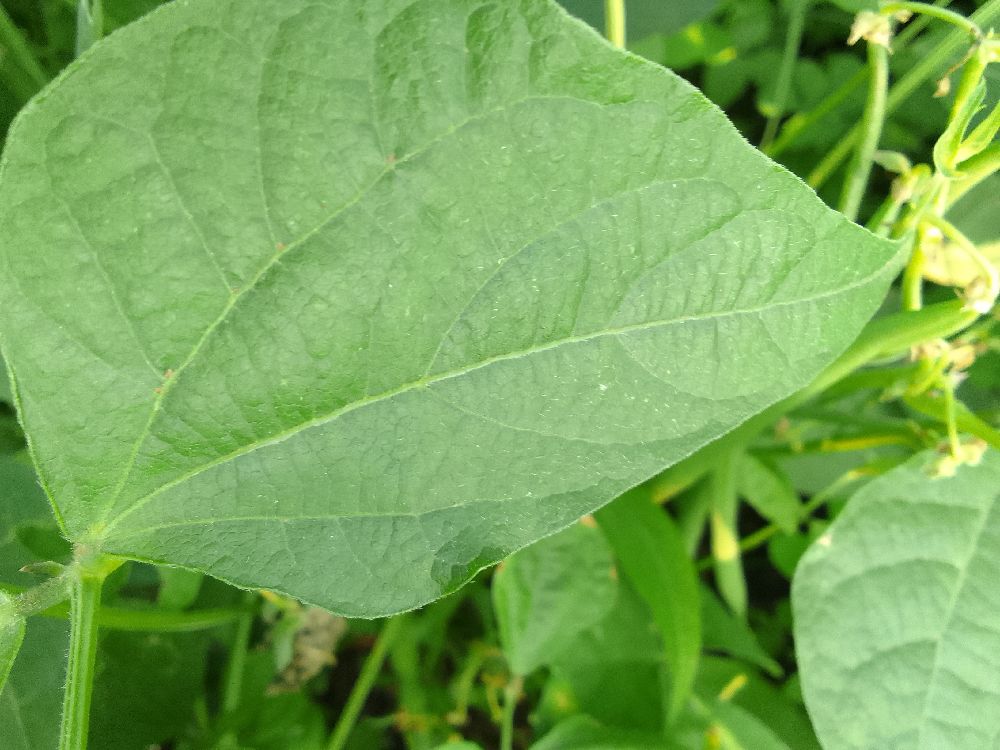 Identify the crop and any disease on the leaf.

common bean, healthy
